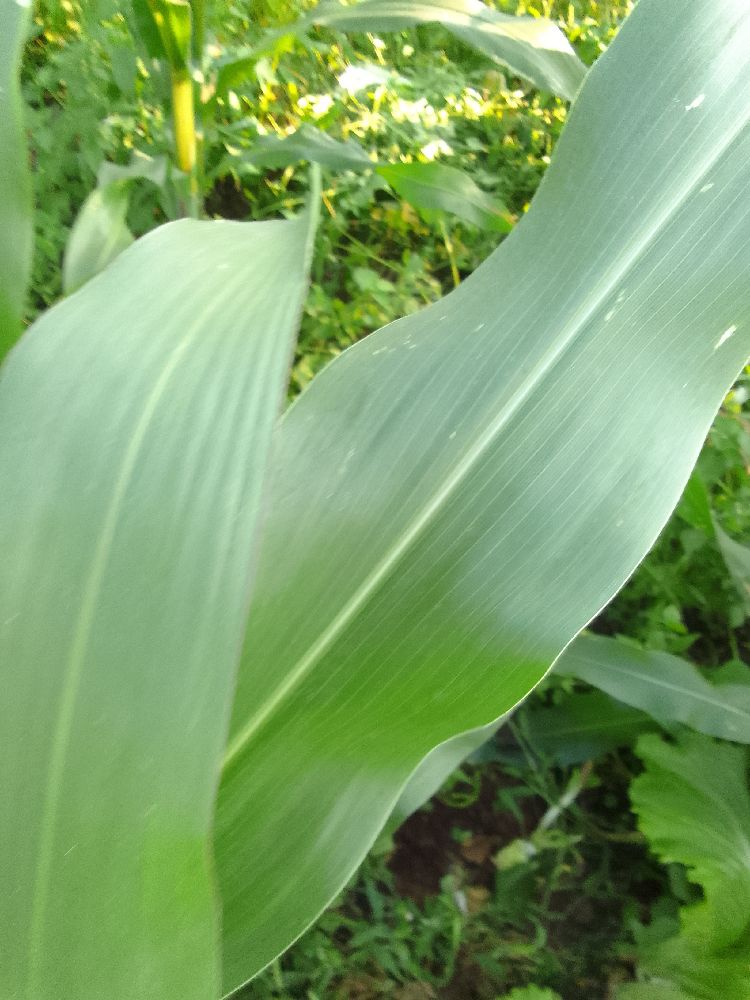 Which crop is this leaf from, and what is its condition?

maize, healthy
